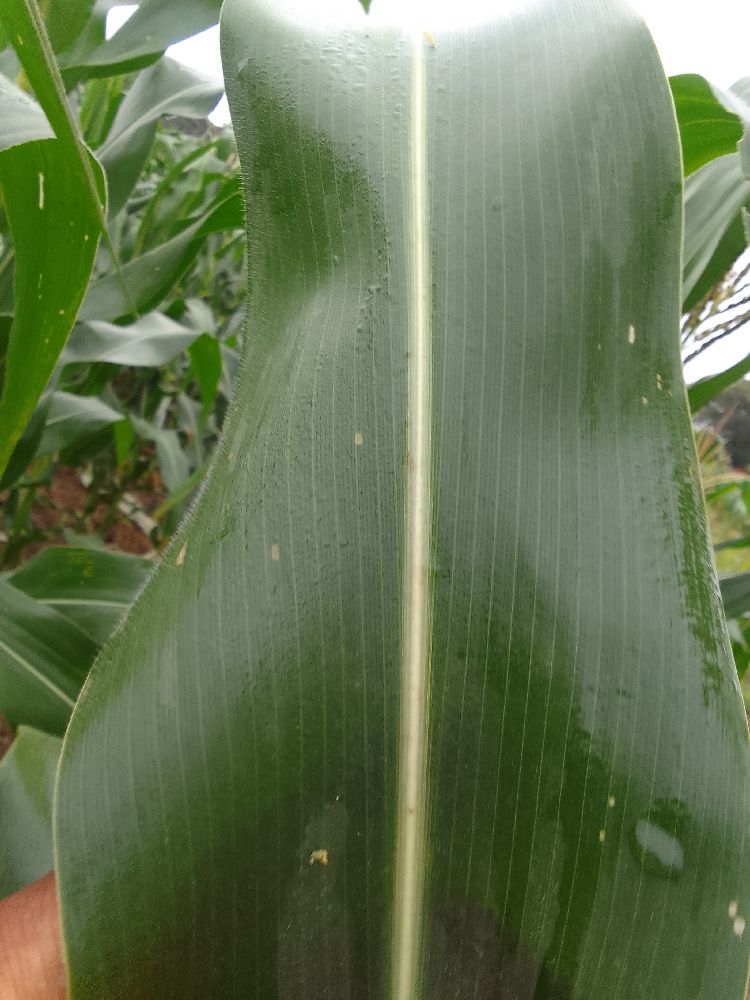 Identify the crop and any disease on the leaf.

maize, healthy
